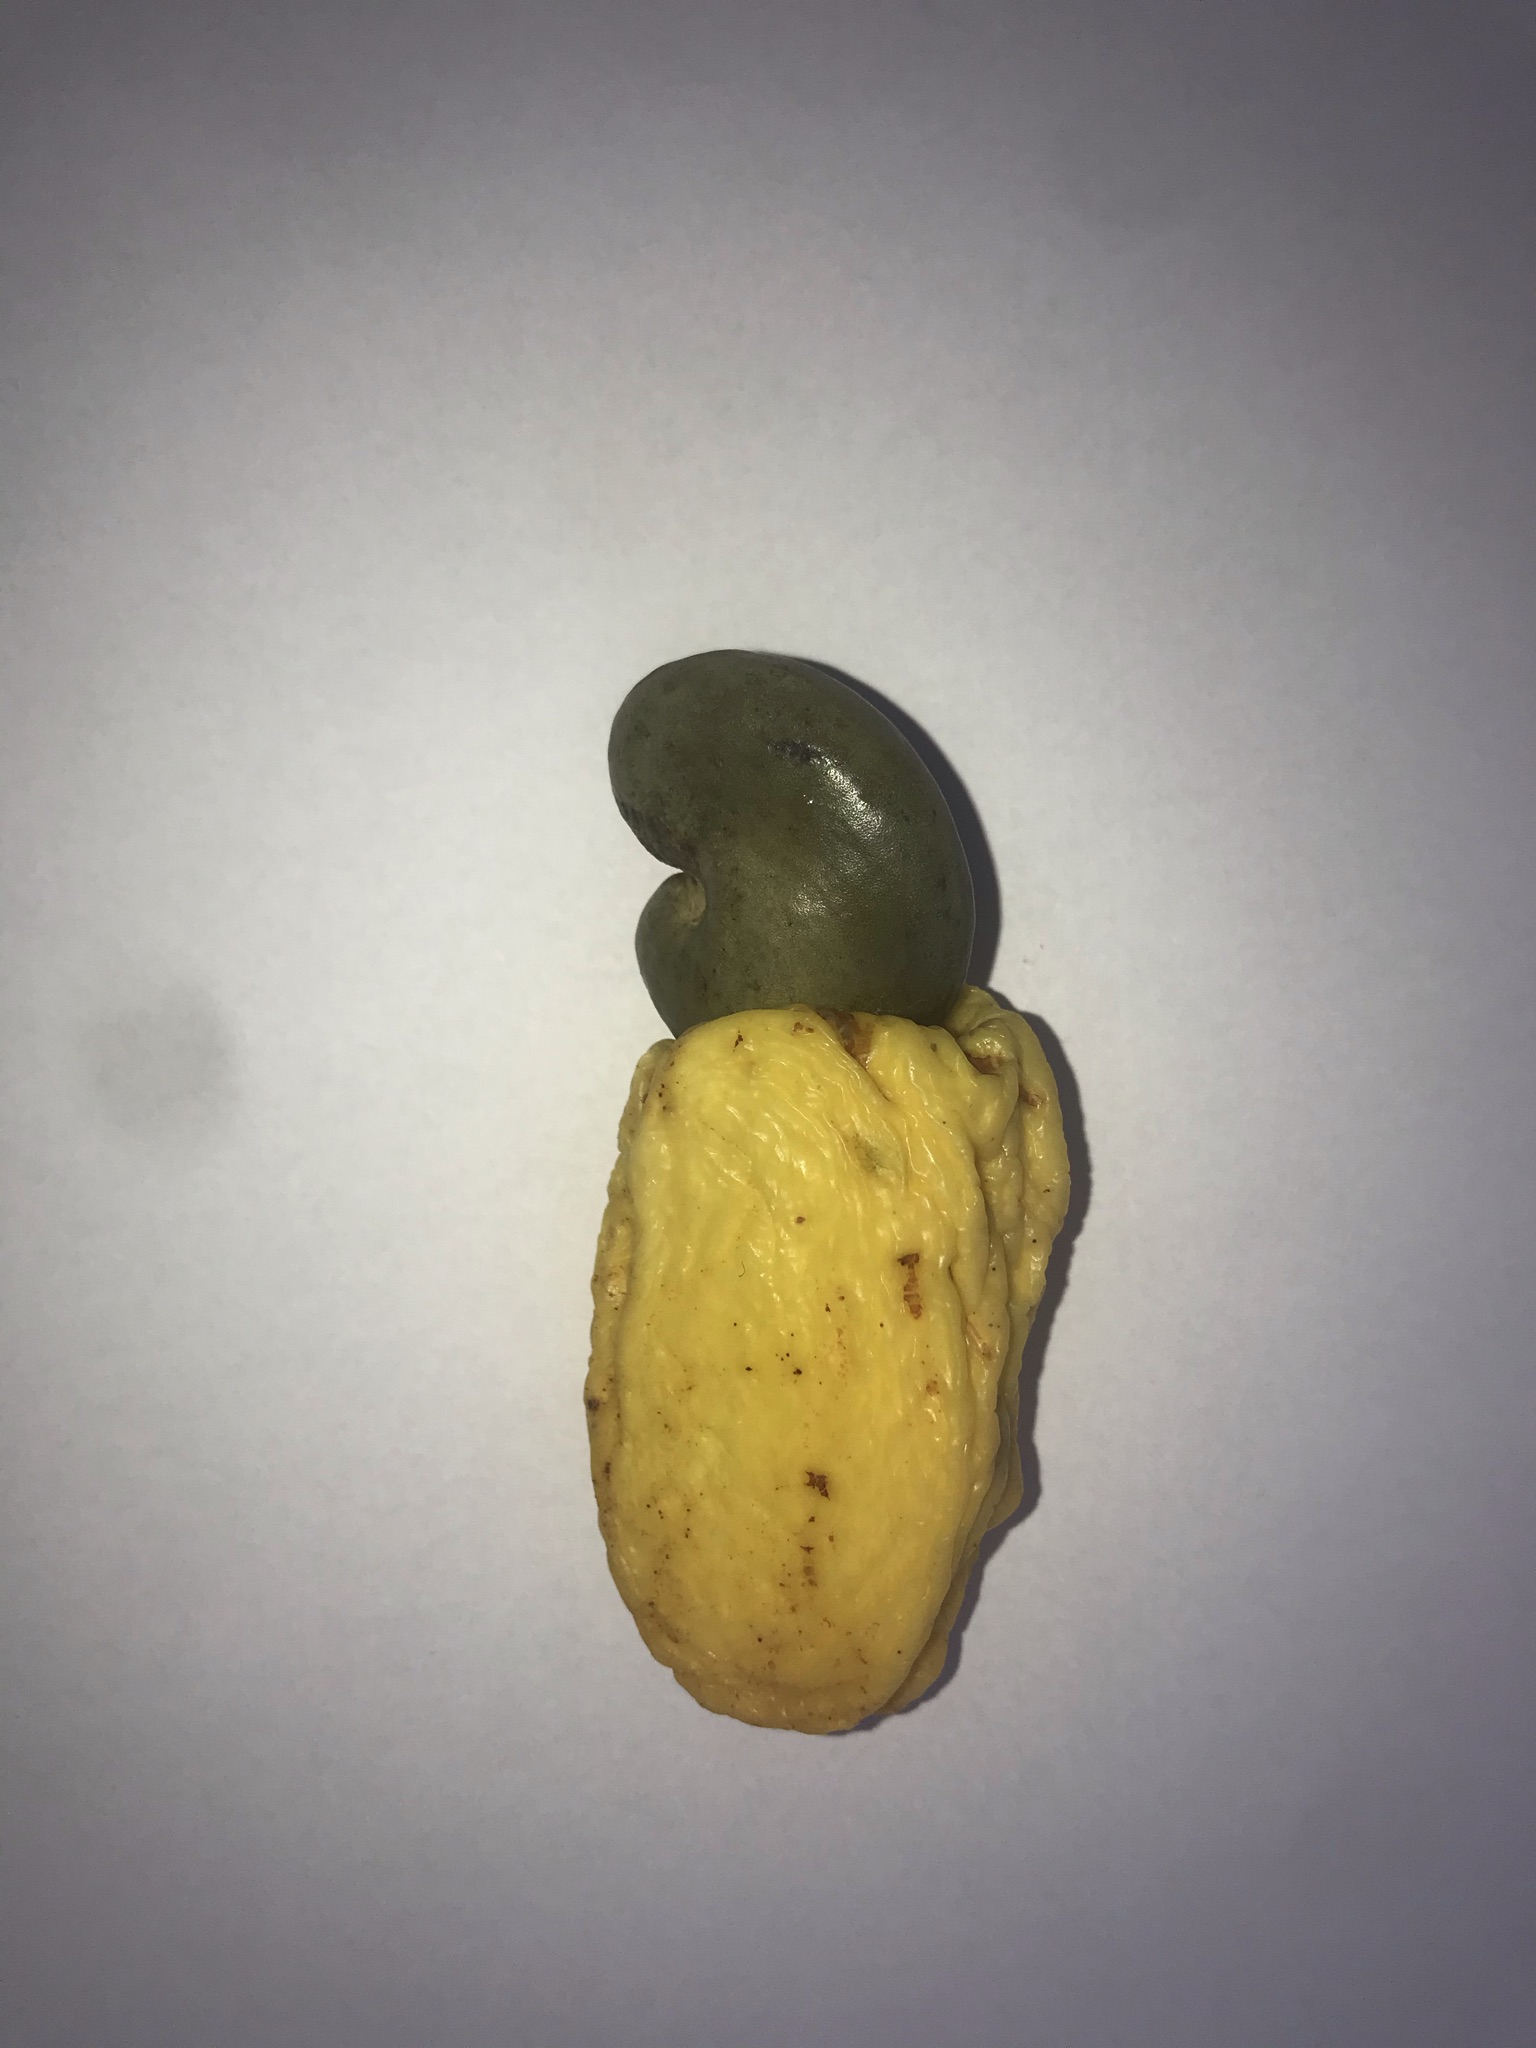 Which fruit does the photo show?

caju amarelo
